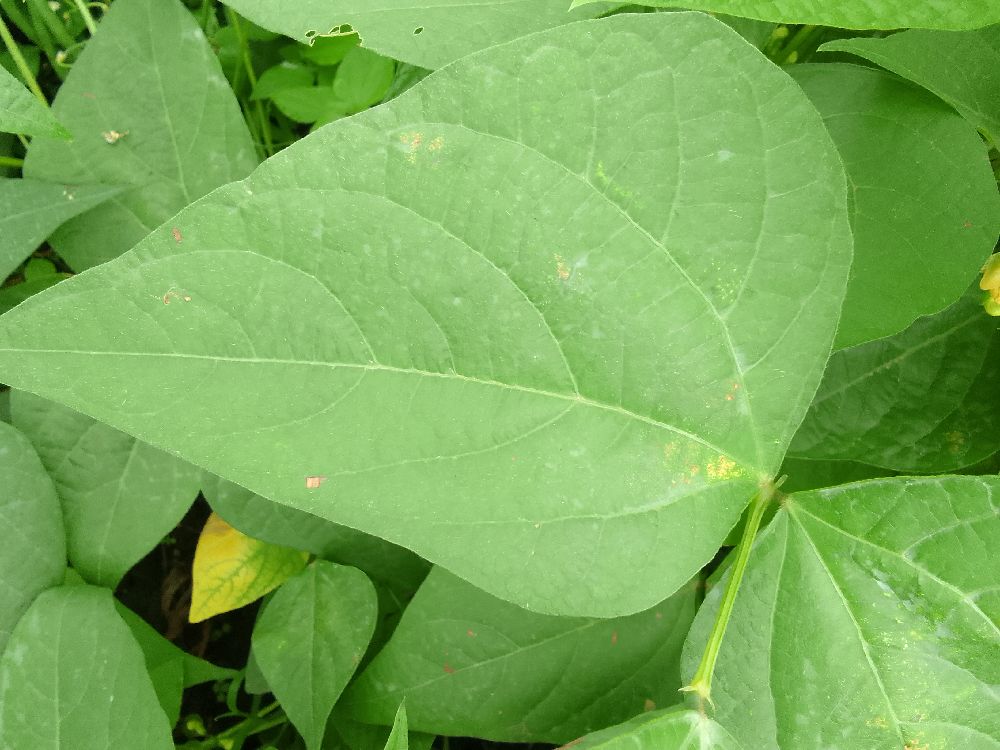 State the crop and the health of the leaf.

common bean, healthy
